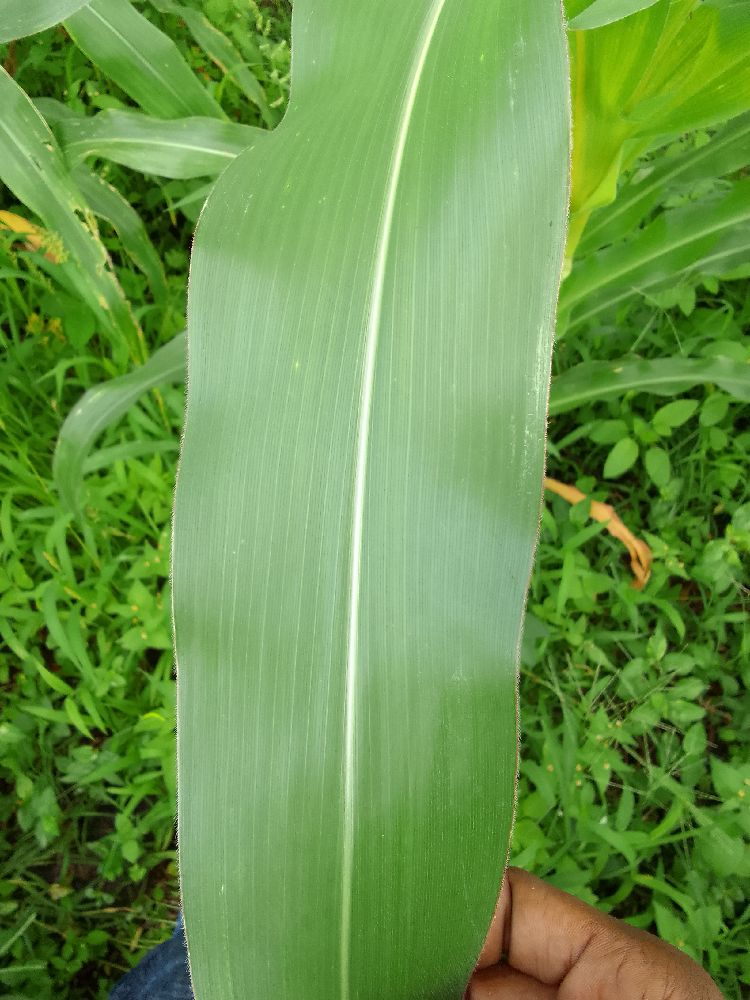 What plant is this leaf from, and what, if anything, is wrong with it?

maize, healthy
